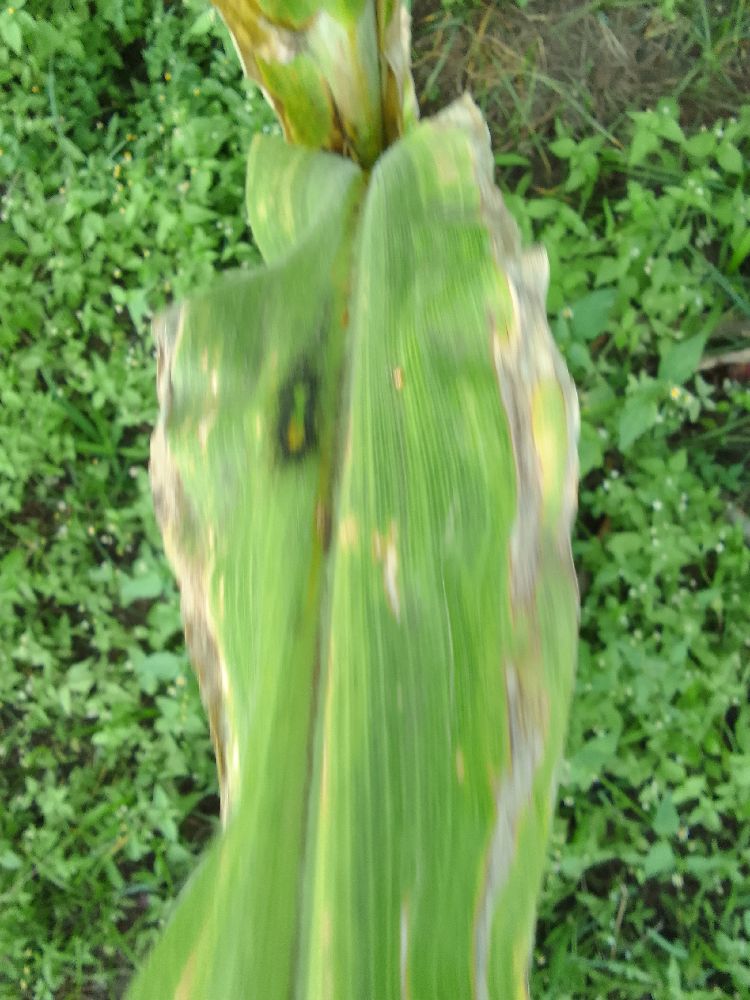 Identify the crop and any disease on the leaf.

maize, maize lethal necrosis
